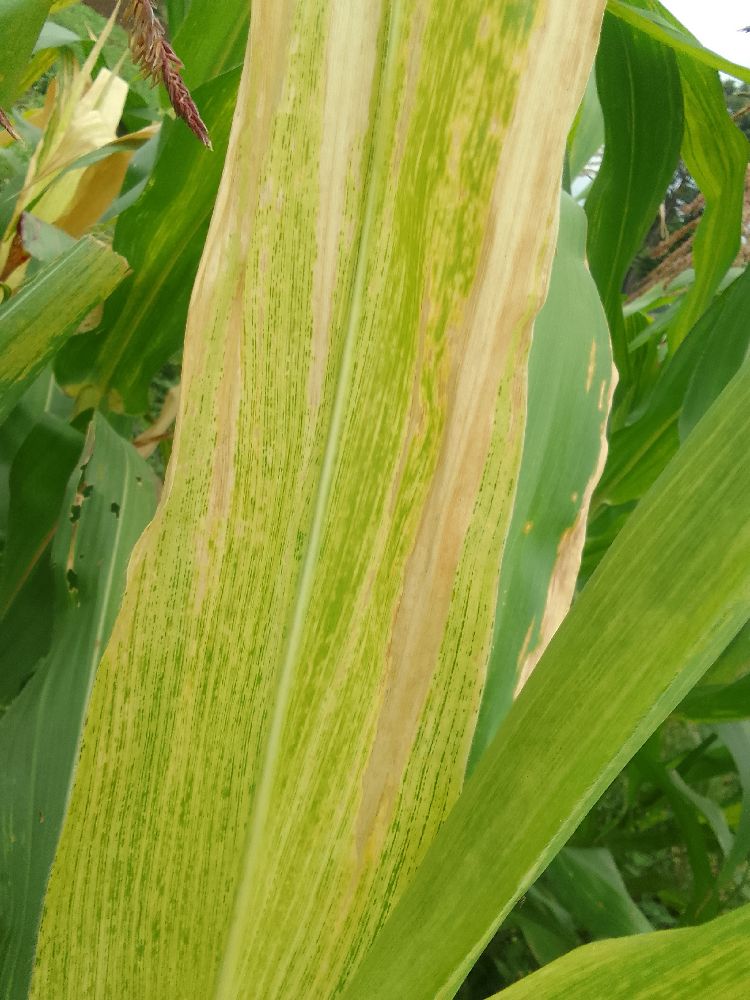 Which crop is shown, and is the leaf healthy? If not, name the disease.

maize, maize lethal necrosis
